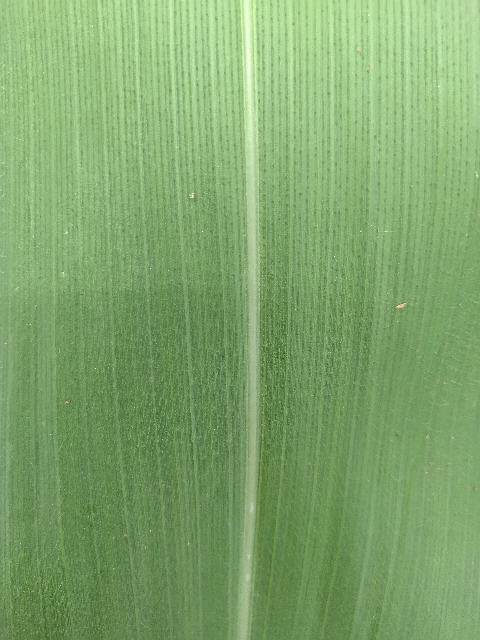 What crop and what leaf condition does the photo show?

maize, healthy
